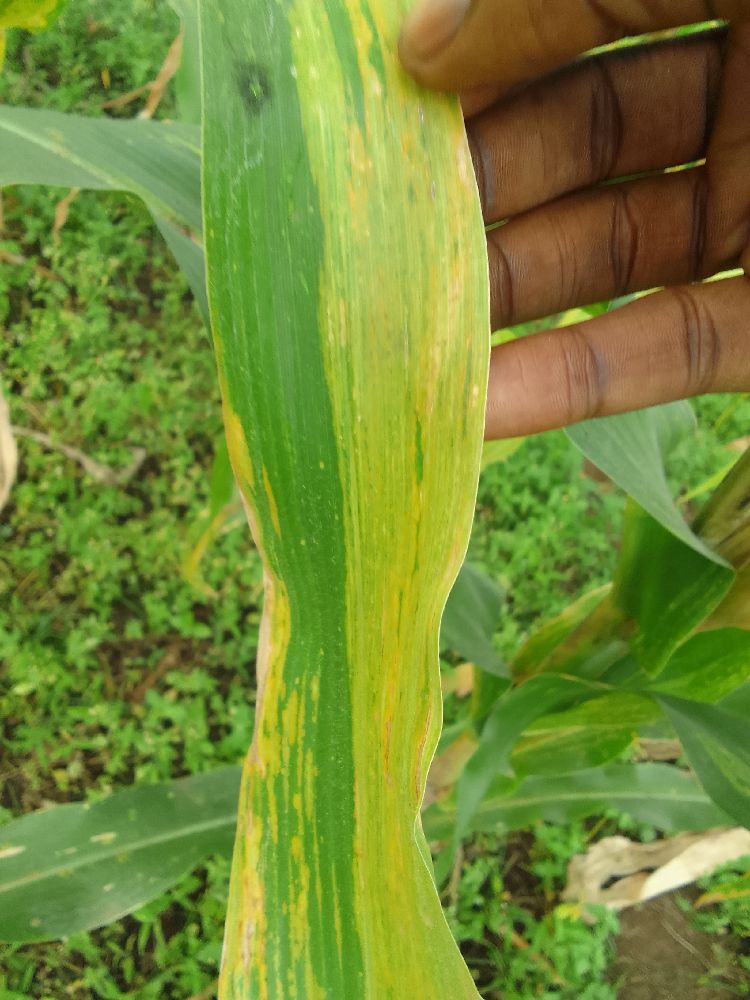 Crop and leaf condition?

maize, maize lethal necrosis
